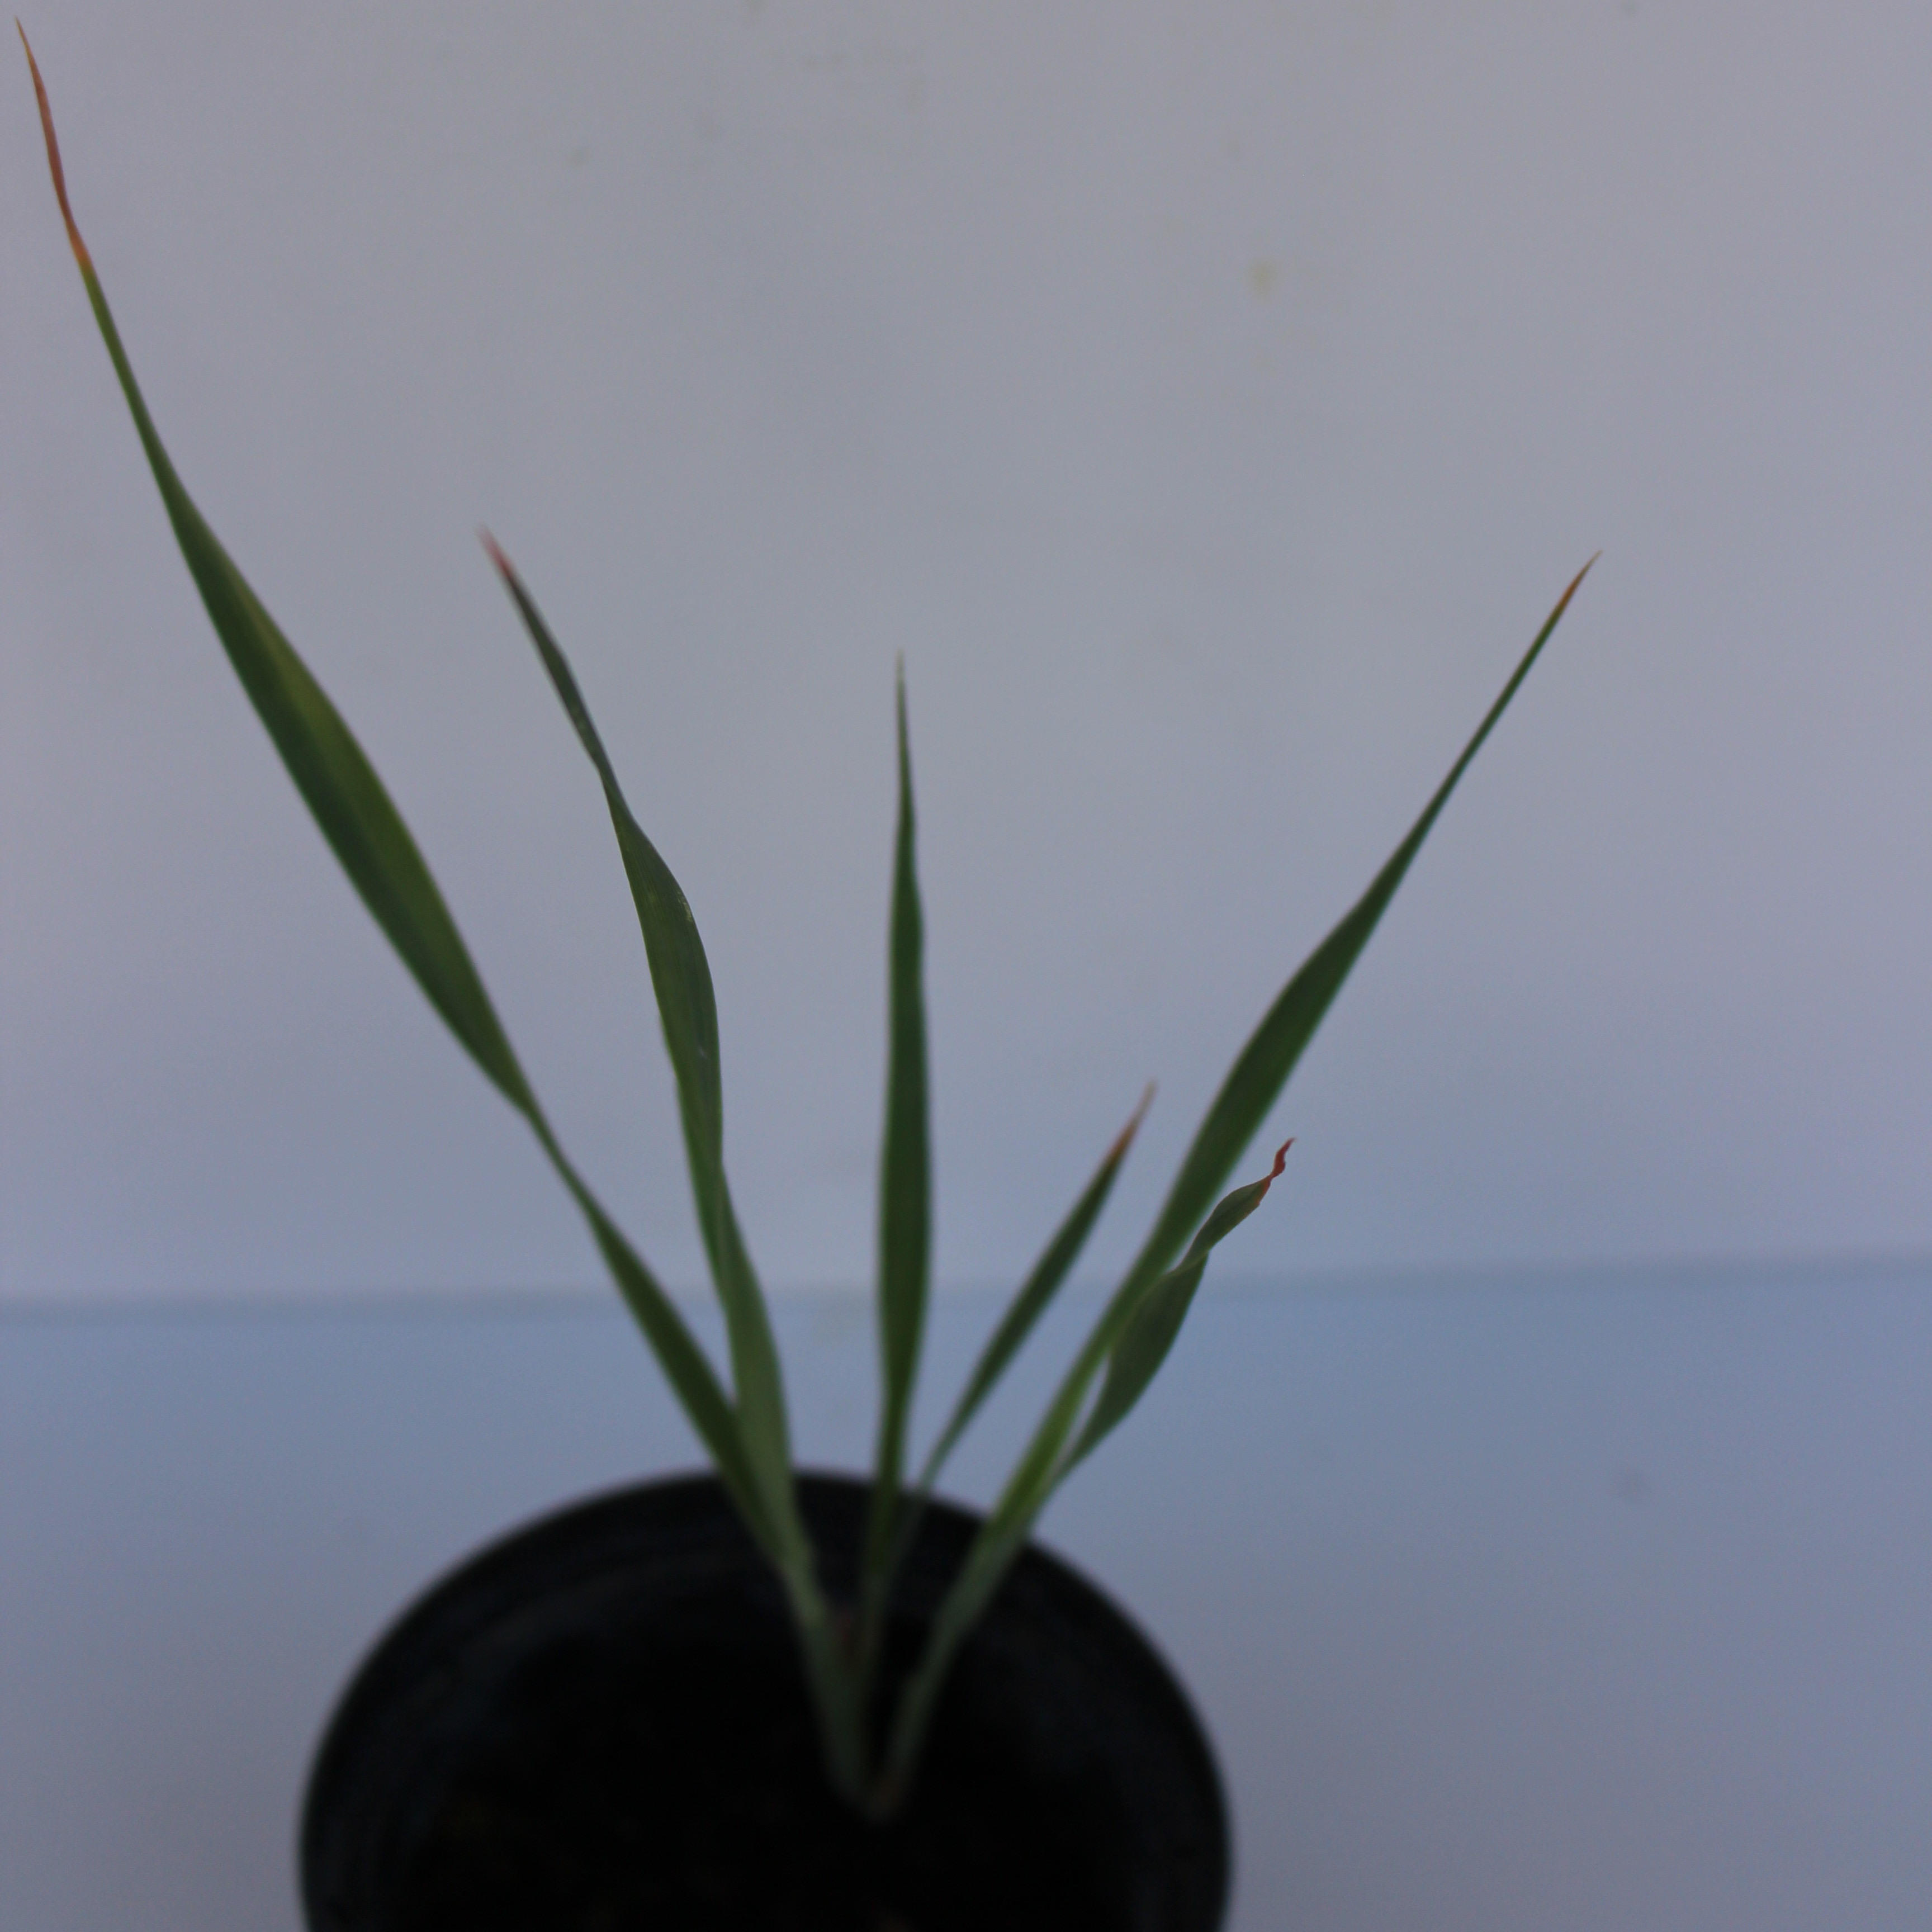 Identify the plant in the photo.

Avena sterilis
